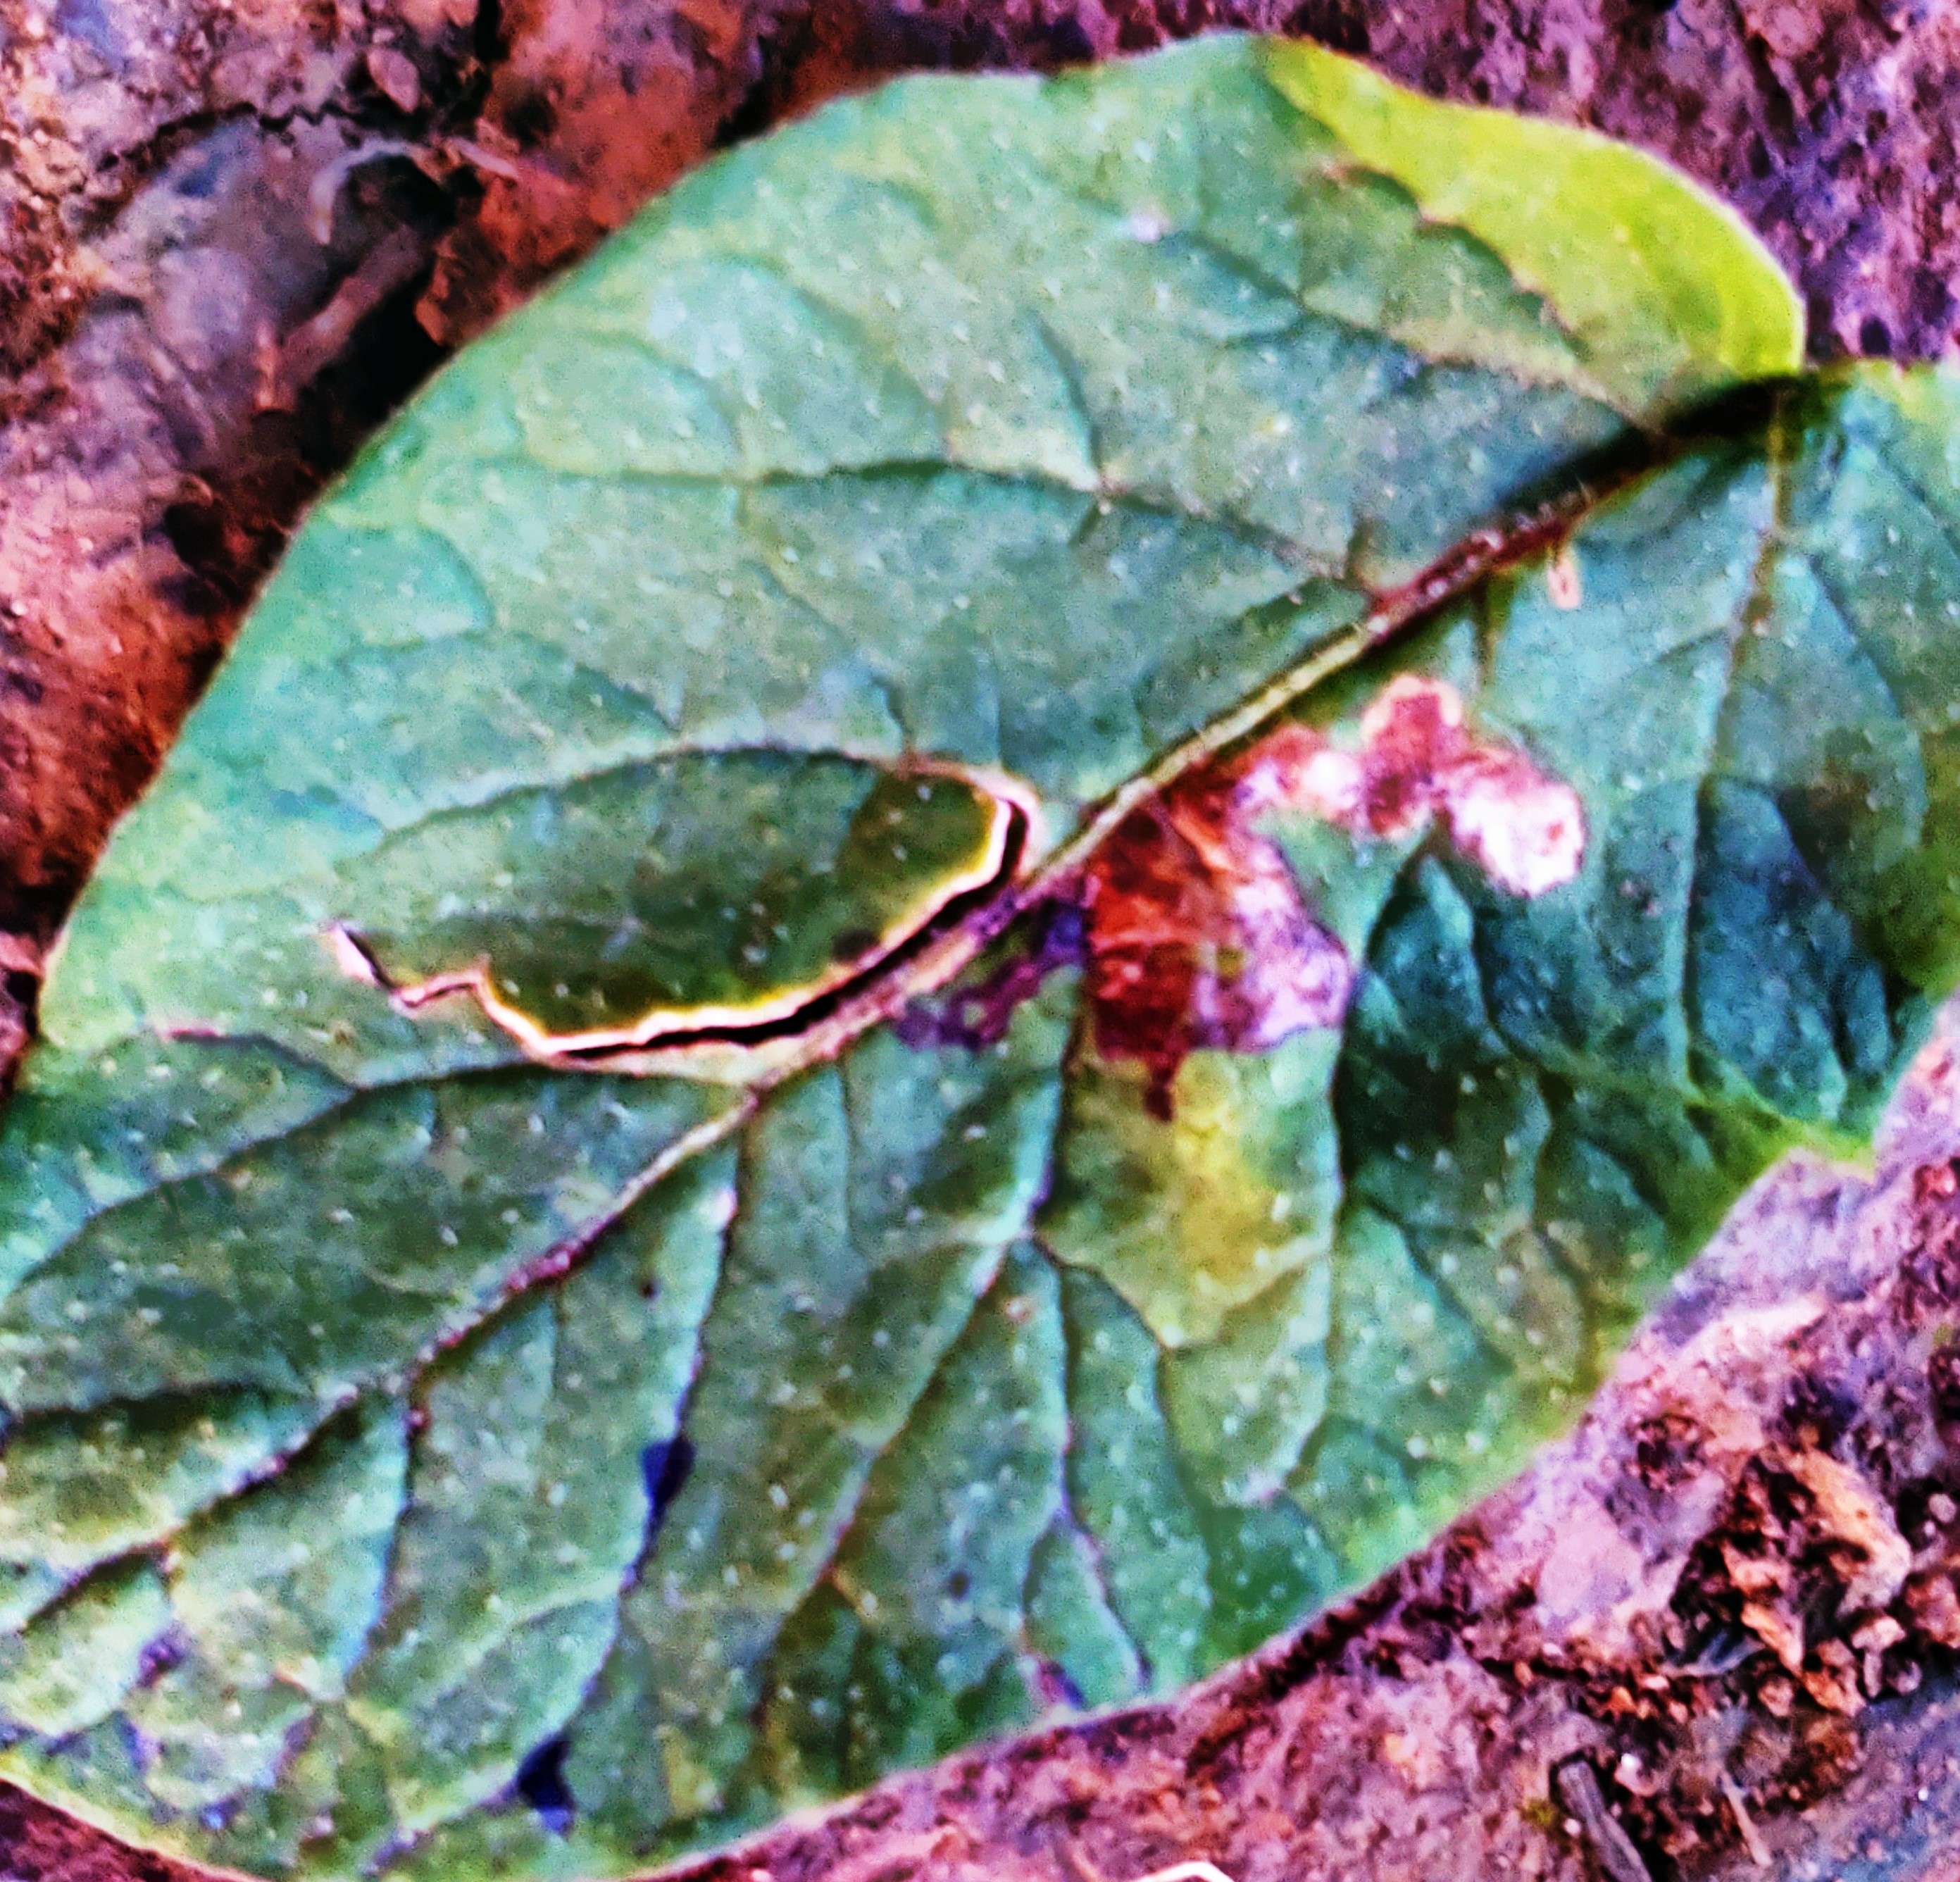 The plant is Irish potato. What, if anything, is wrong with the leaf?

late blight
